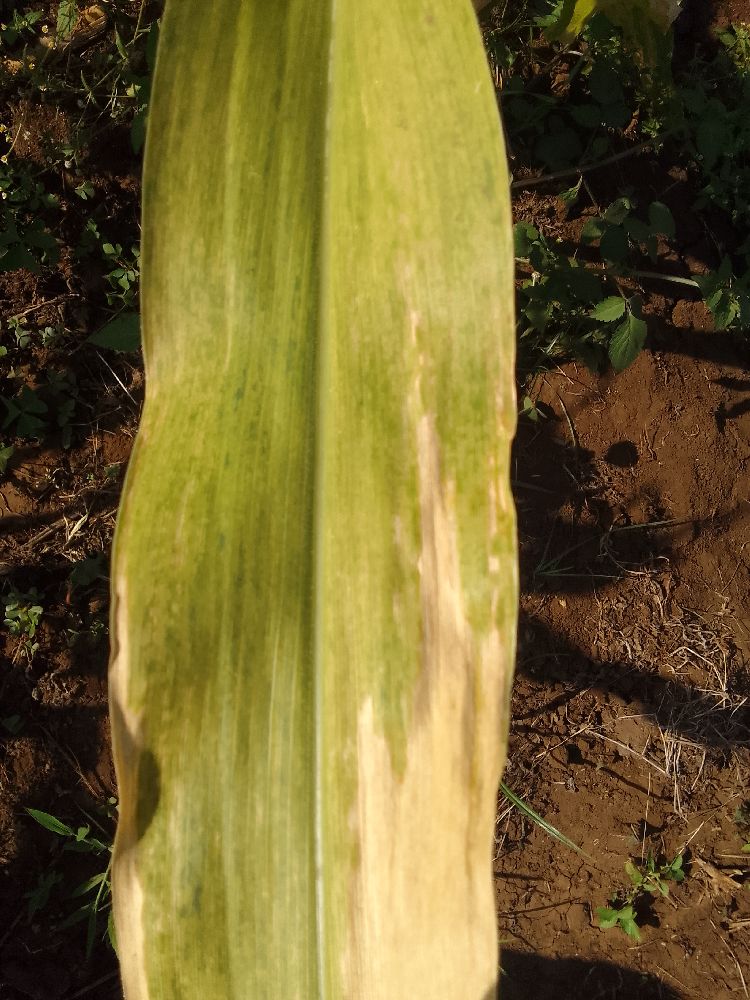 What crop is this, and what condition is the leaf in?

maize, maize lethal necrosis
